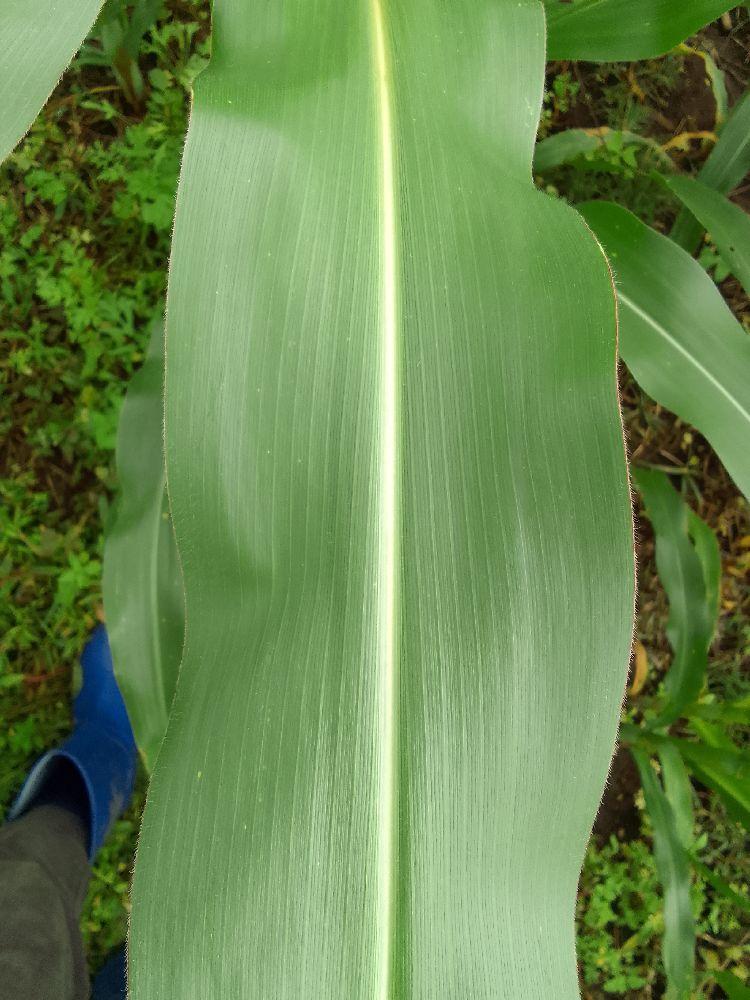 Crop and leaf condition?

maize, healthy
